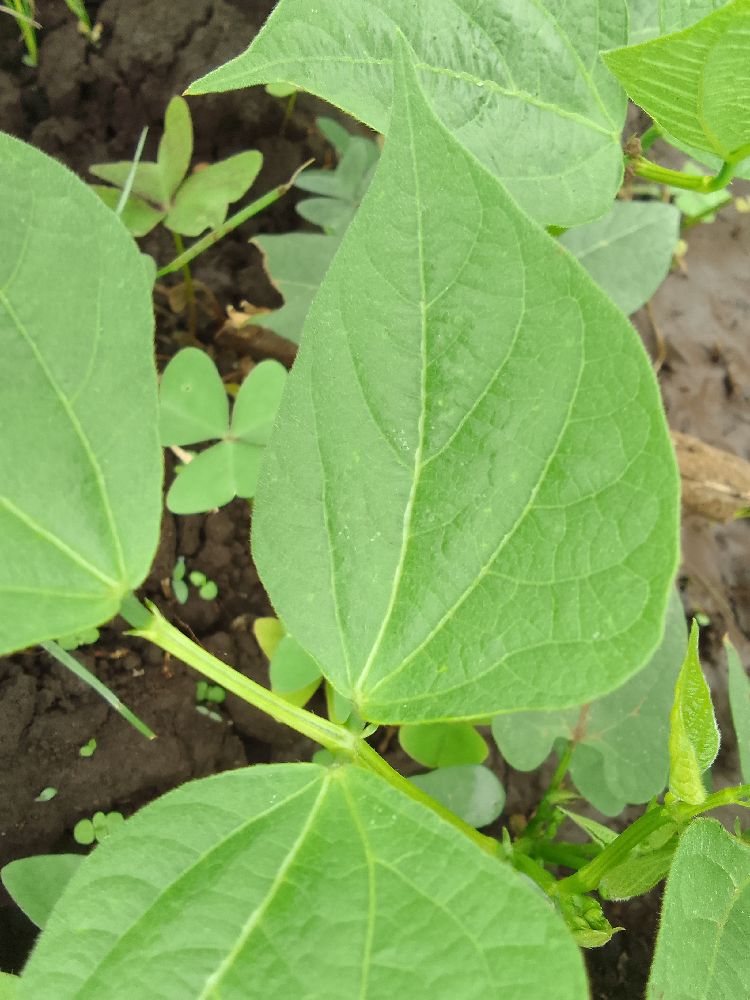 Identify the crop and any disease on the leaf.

common bean, healthy
